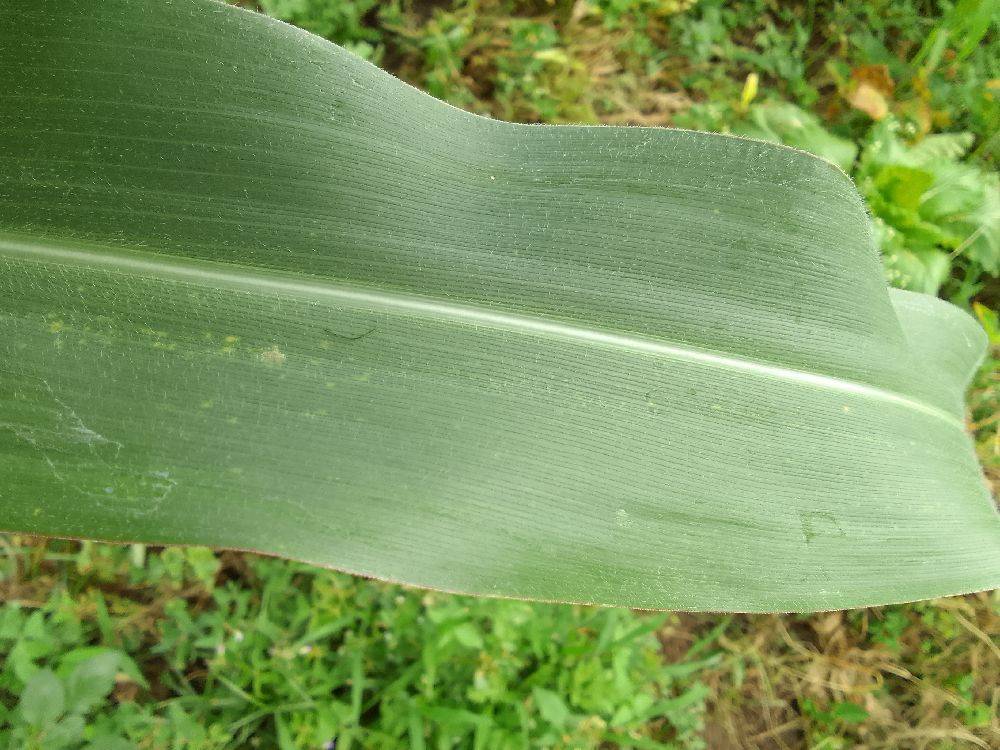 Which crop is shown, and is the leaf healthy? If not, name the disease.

common bean, healthy
